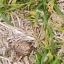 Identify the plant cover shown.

grass
